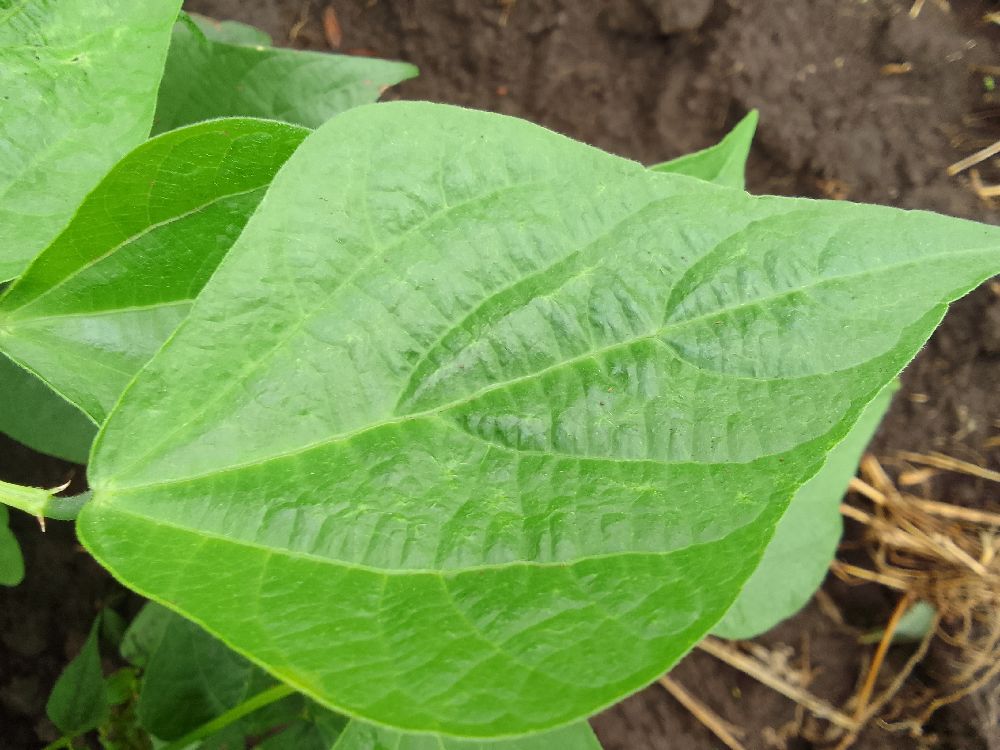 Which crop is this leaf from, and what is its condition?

common bean, healthy
